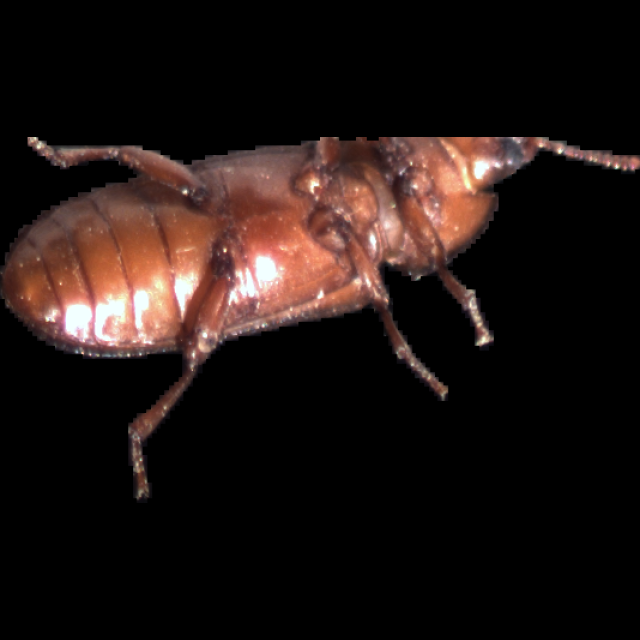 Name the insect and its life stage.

mealworm beetle
